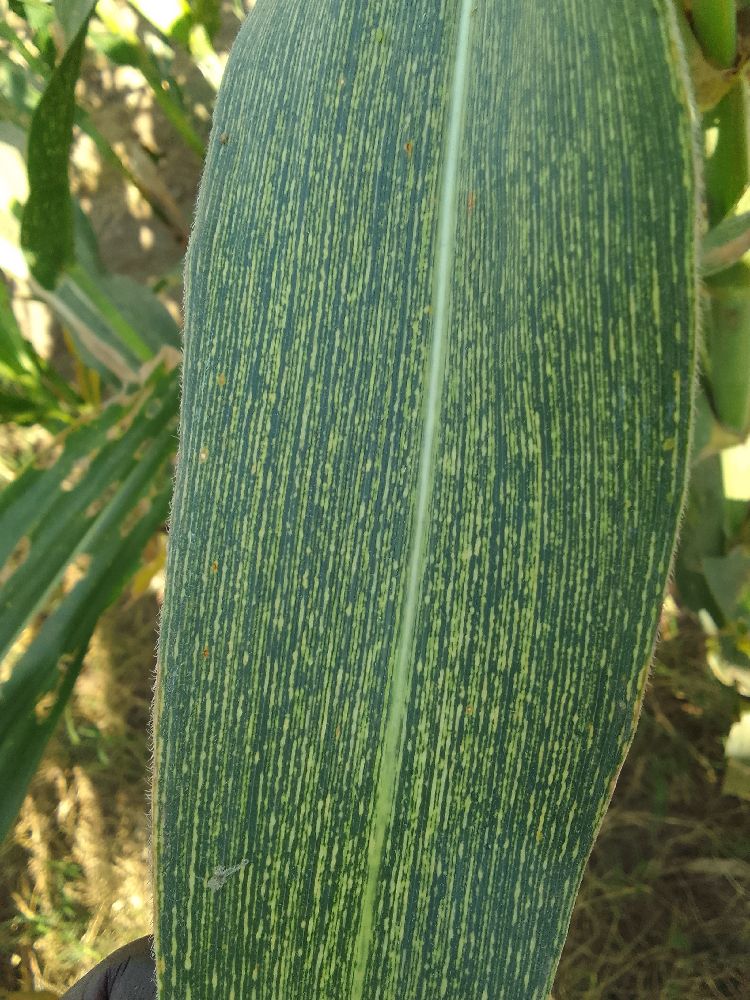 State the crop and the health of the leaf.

maize, maize streak virus
